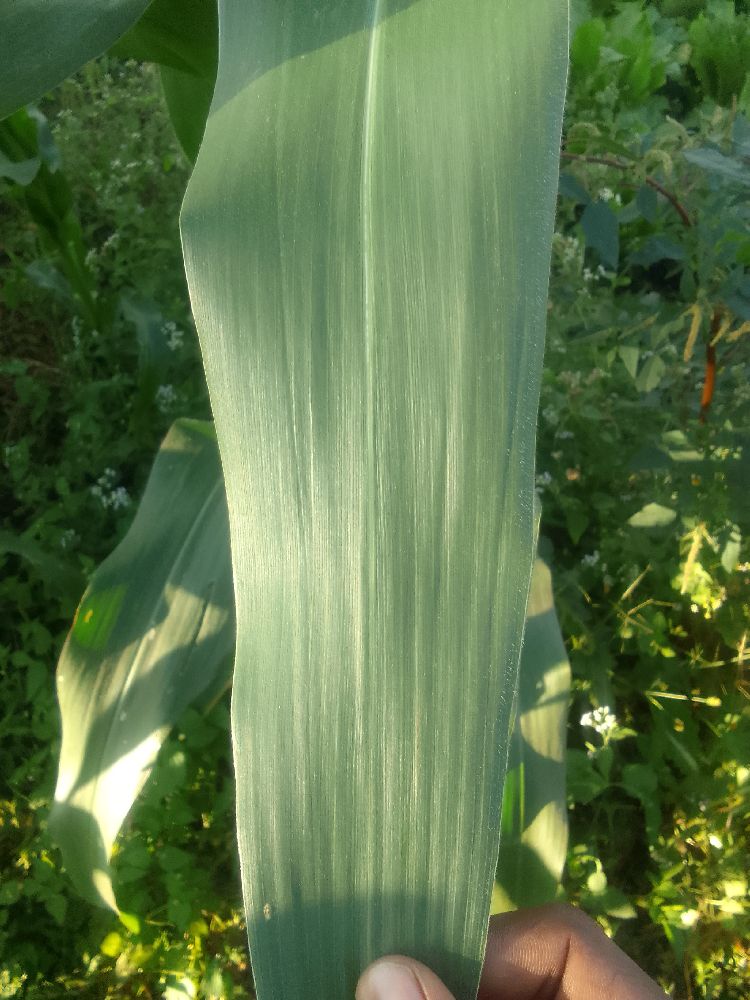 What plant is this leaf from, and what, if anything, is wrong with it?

maize, healthy
